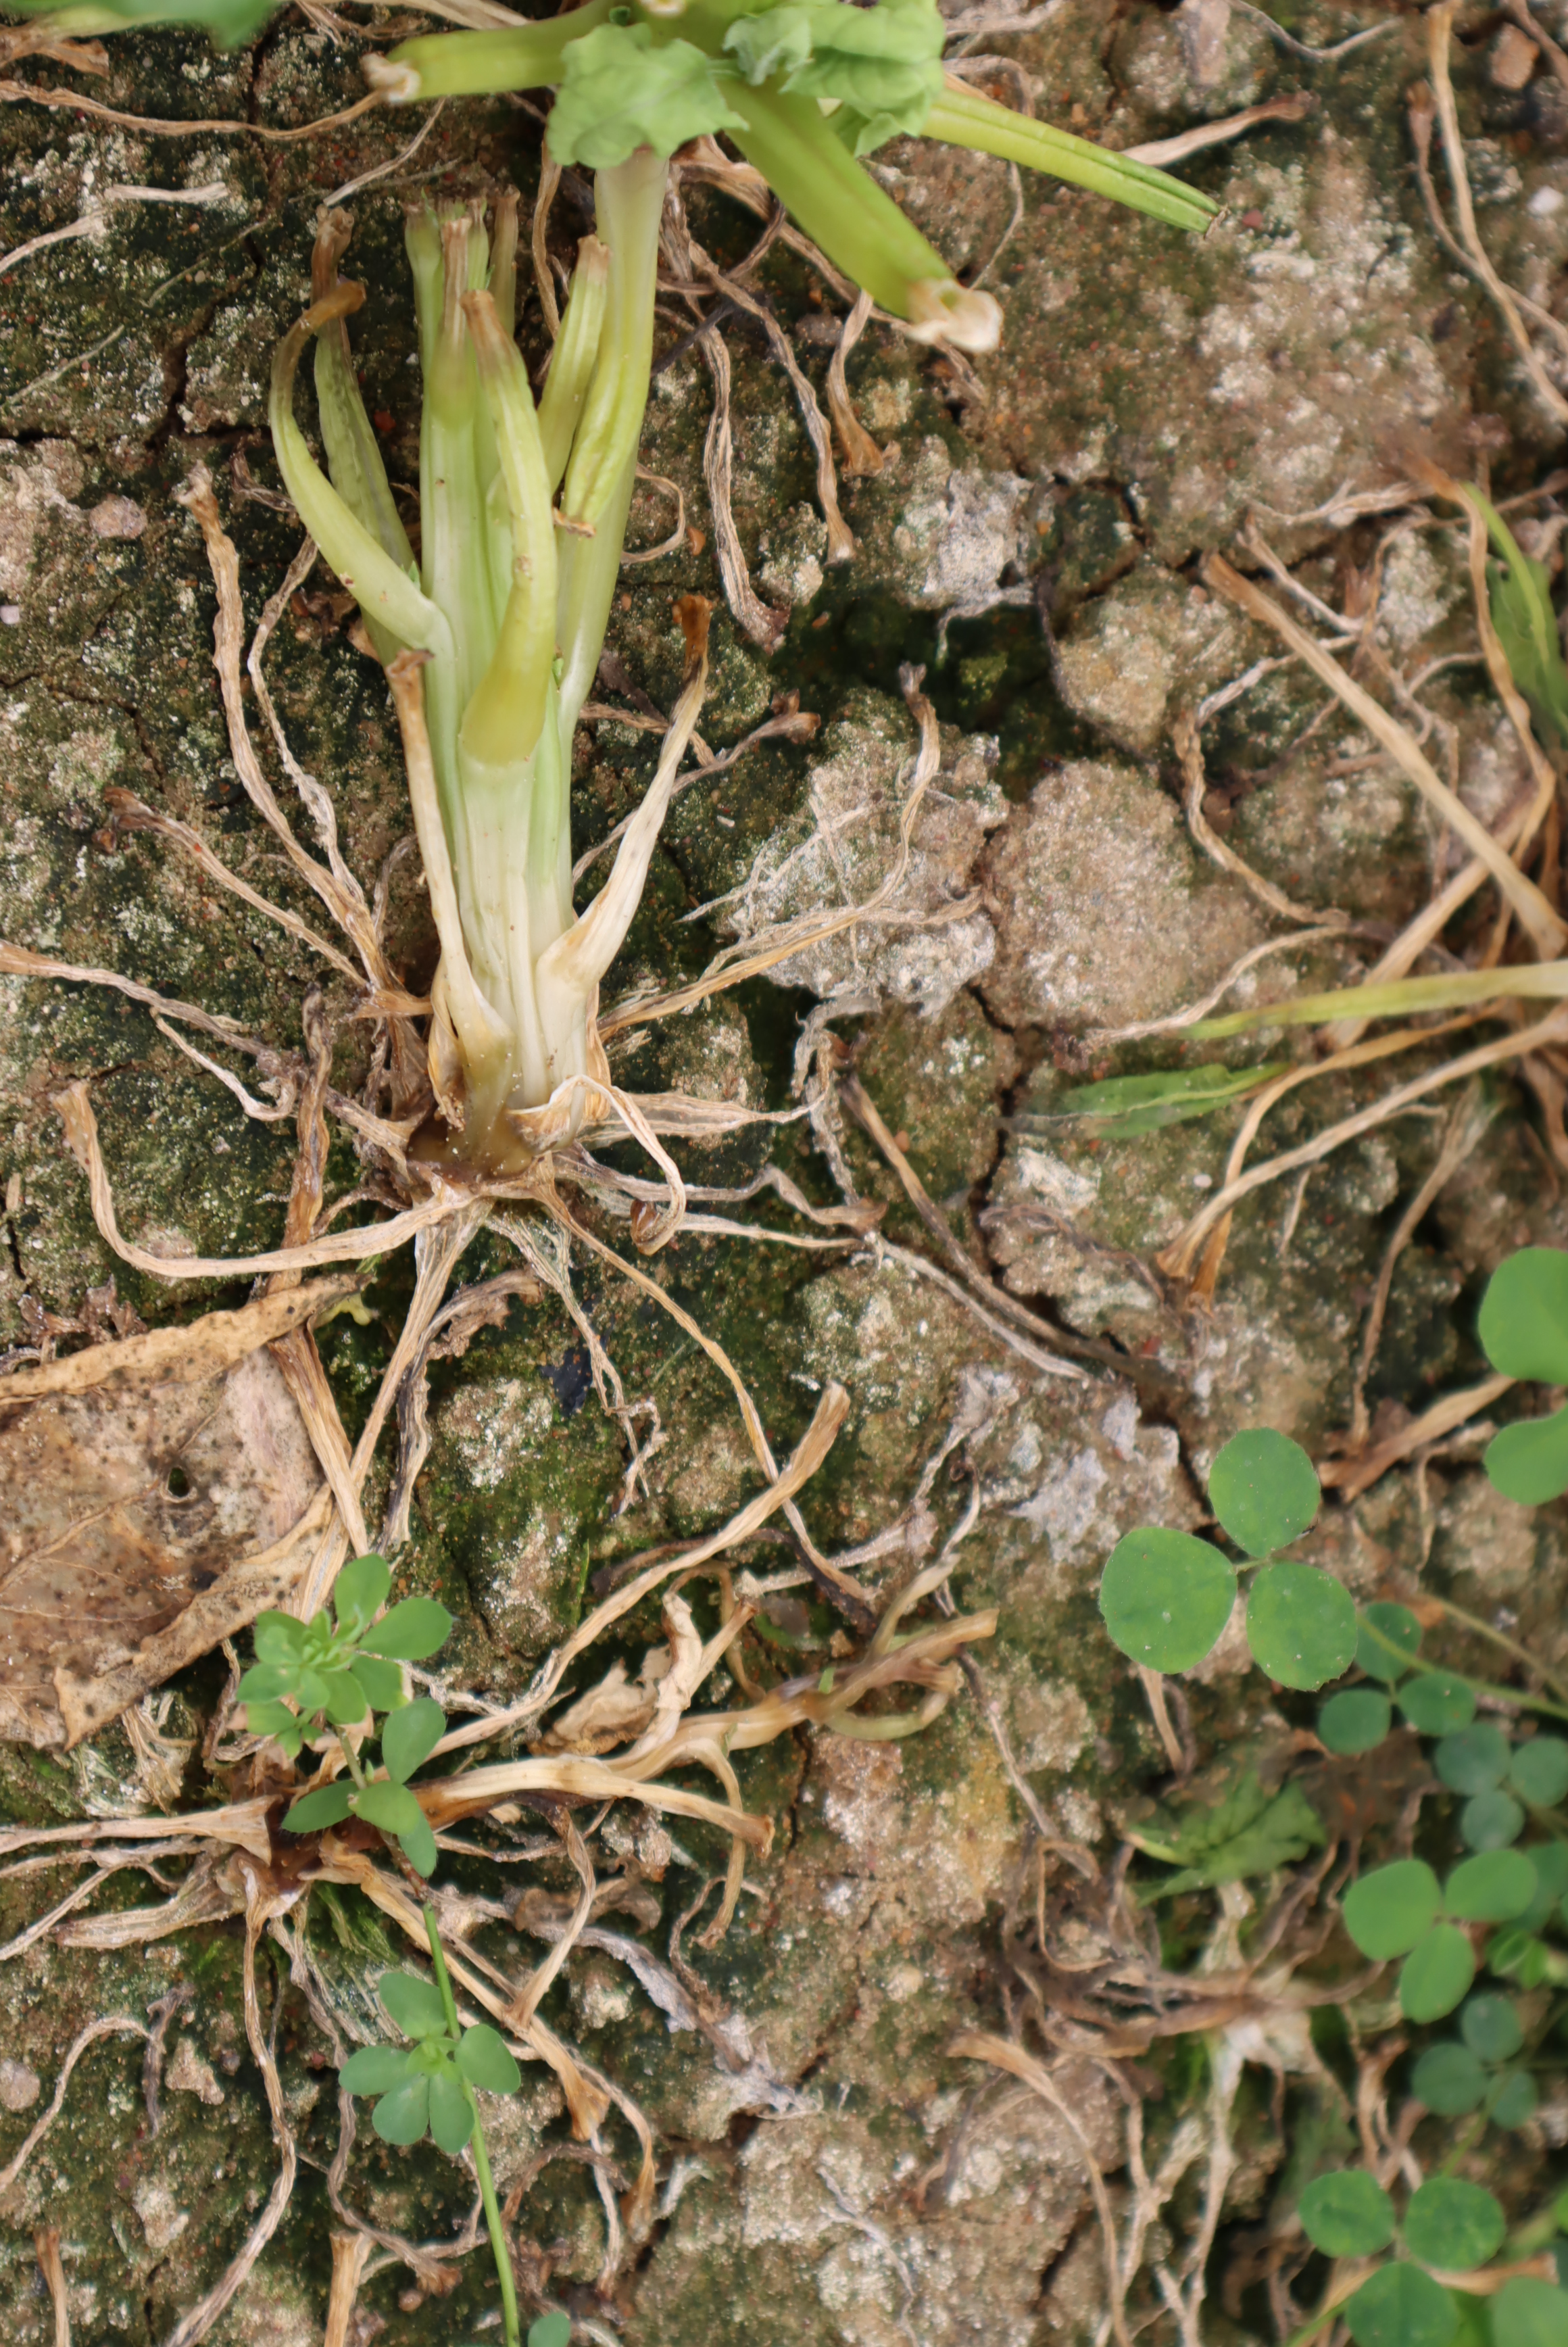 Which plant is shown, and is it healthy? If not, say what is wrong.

spinach, mechanical damage, root rot
